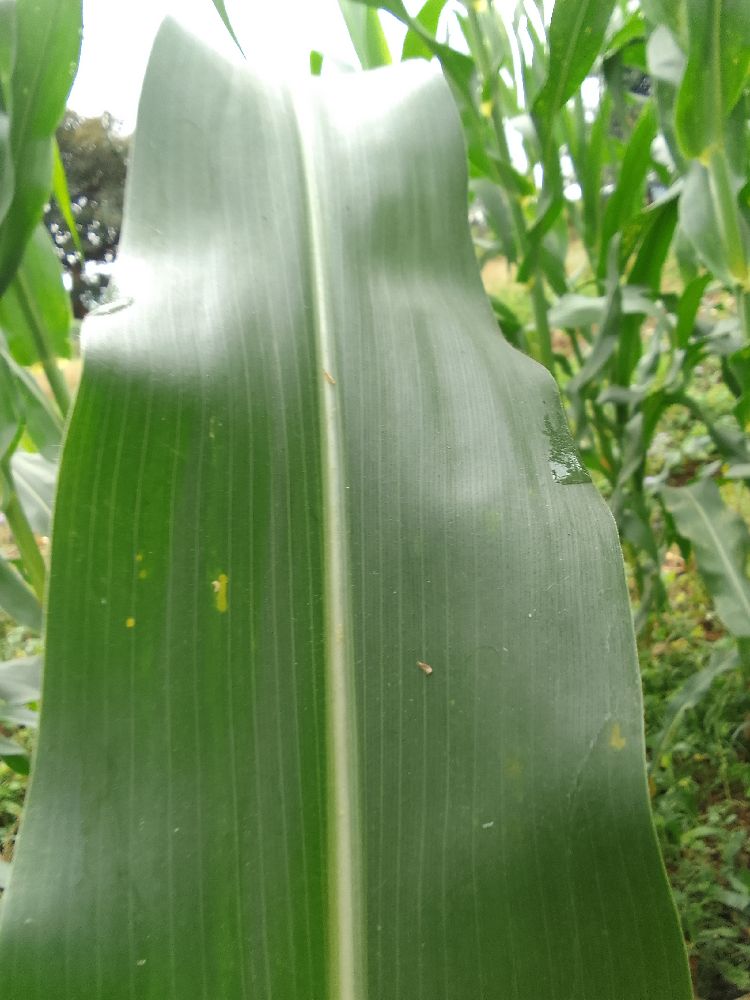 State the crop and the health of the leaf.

maize, healthy
